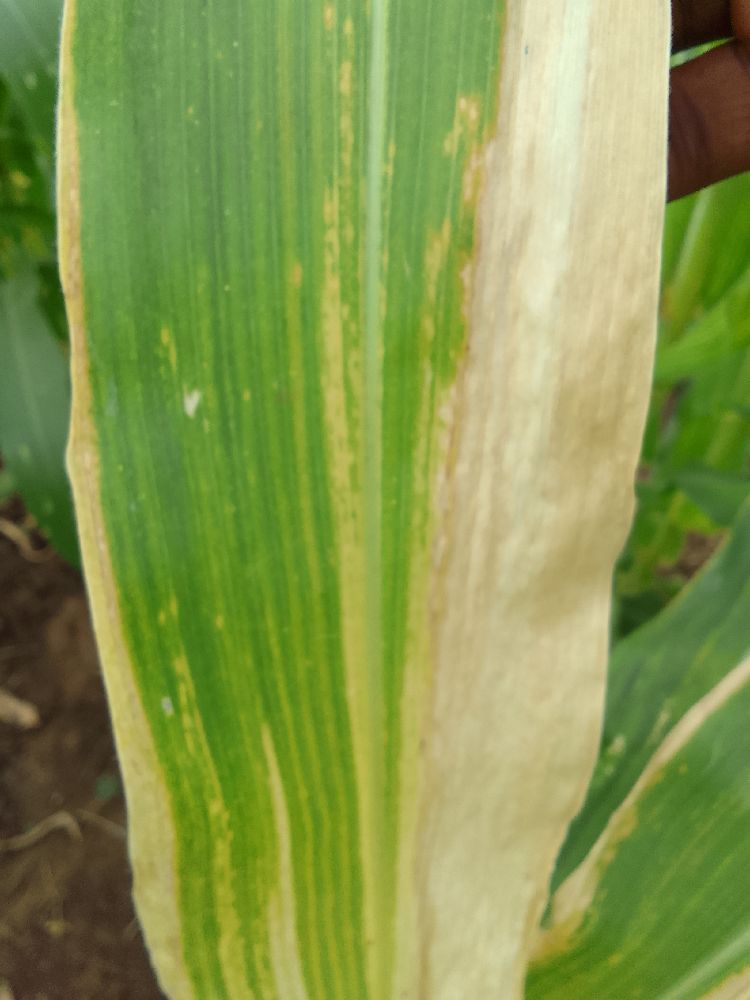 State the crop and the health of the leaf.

maize, maize lethal necrosis
